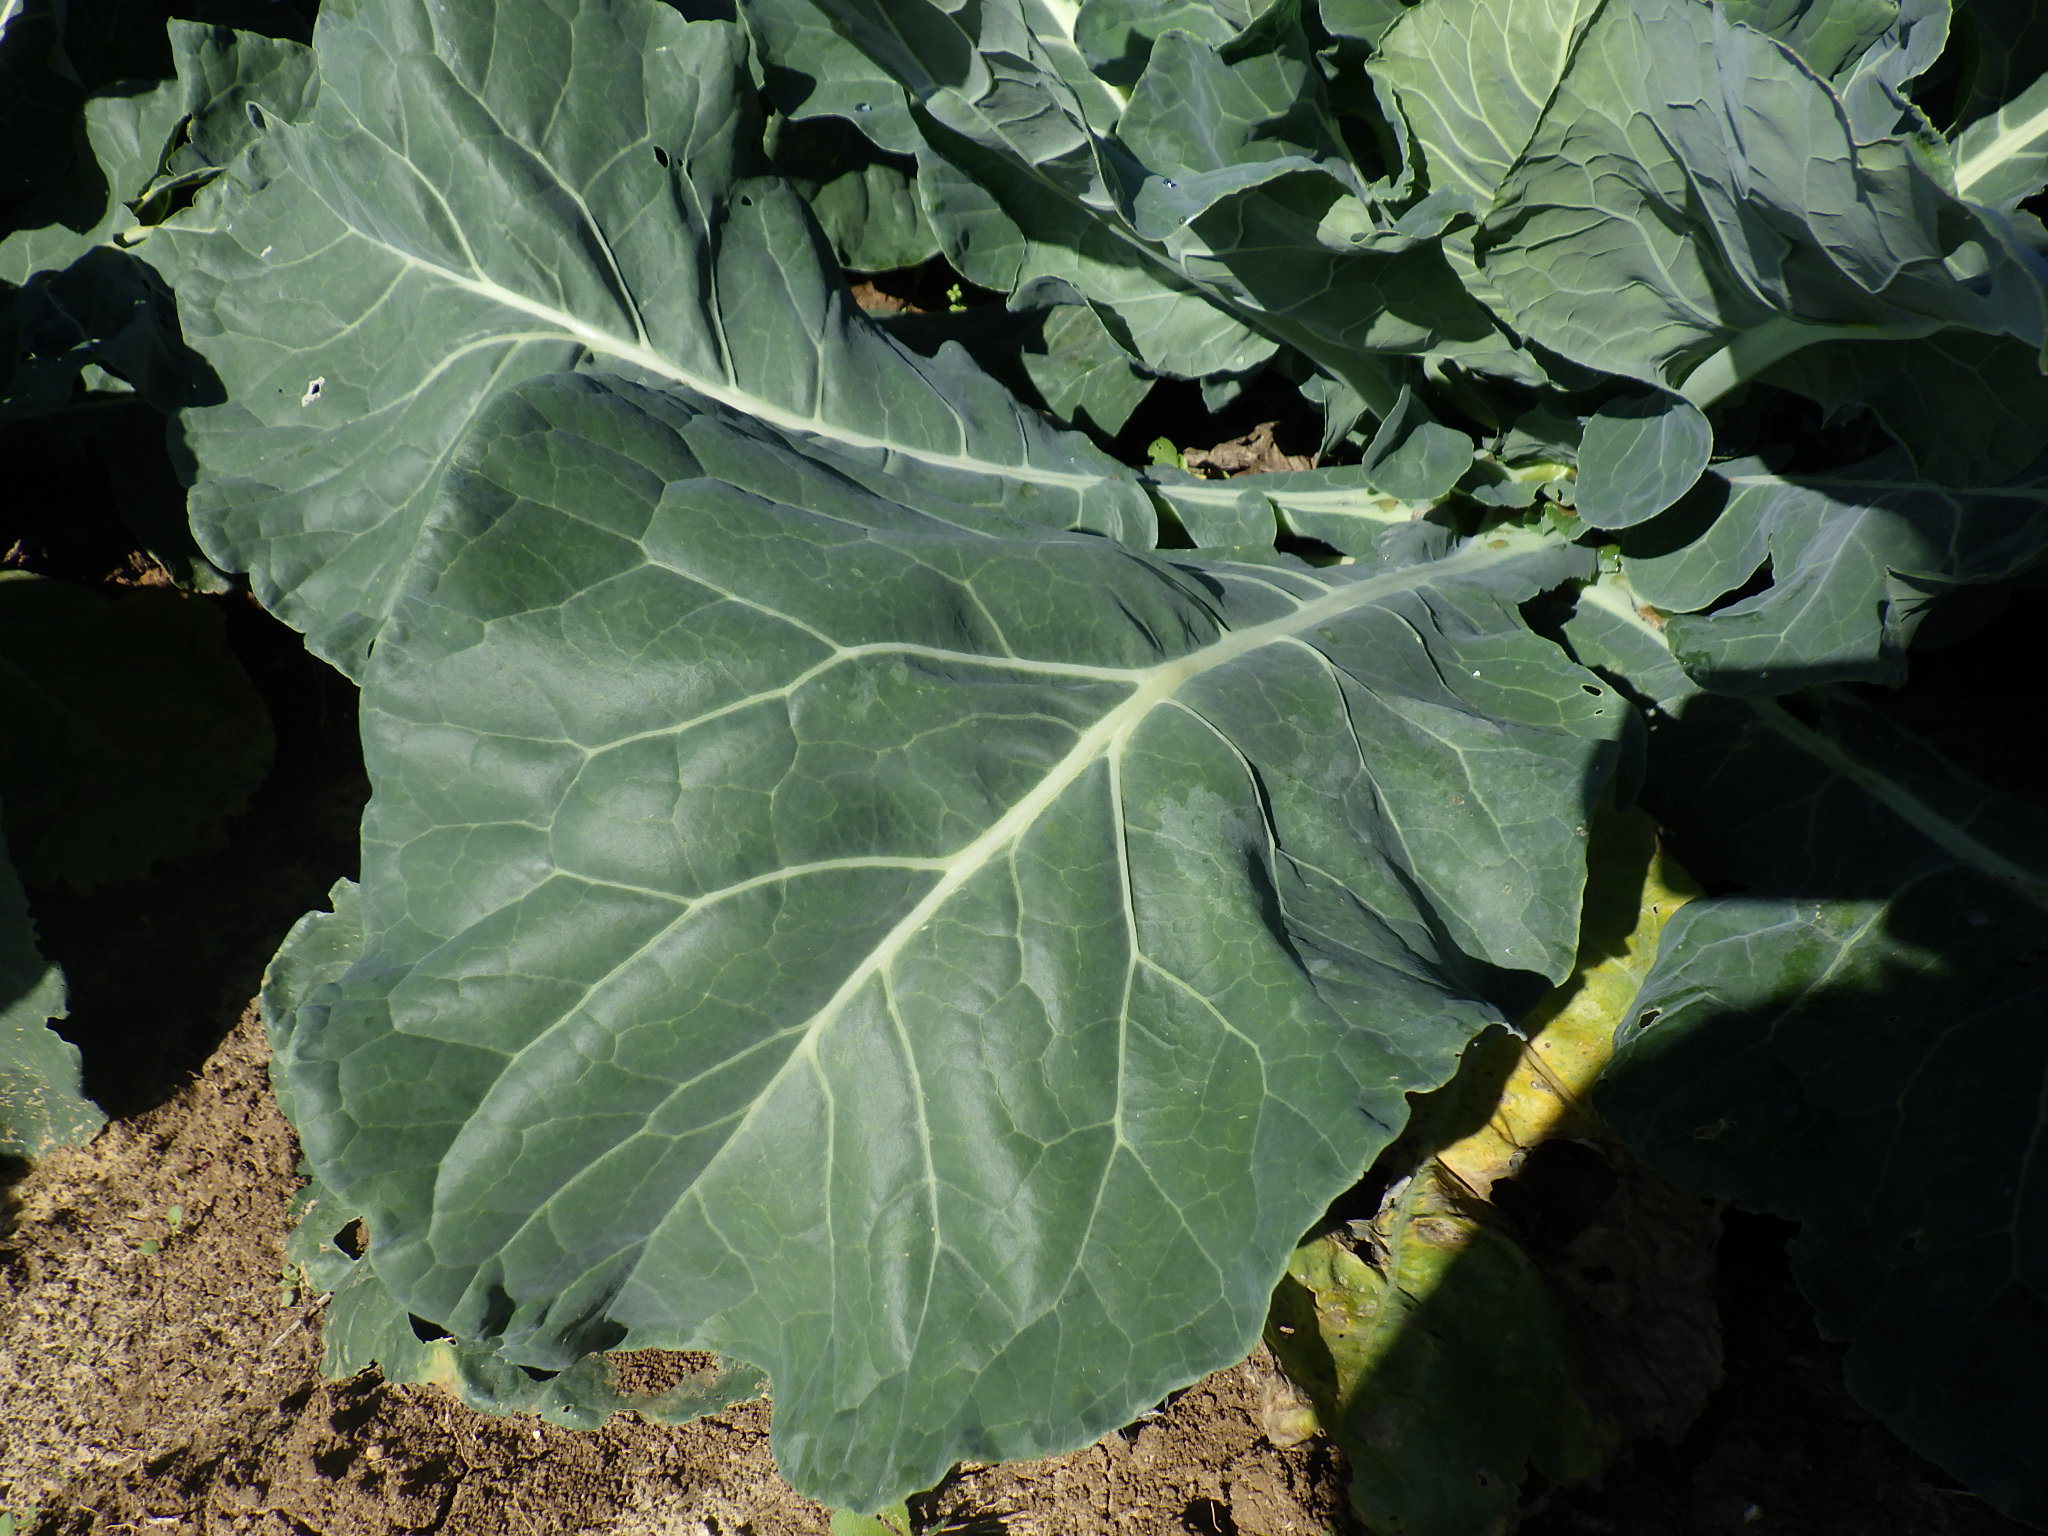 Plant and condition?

cauliflower, healthy
